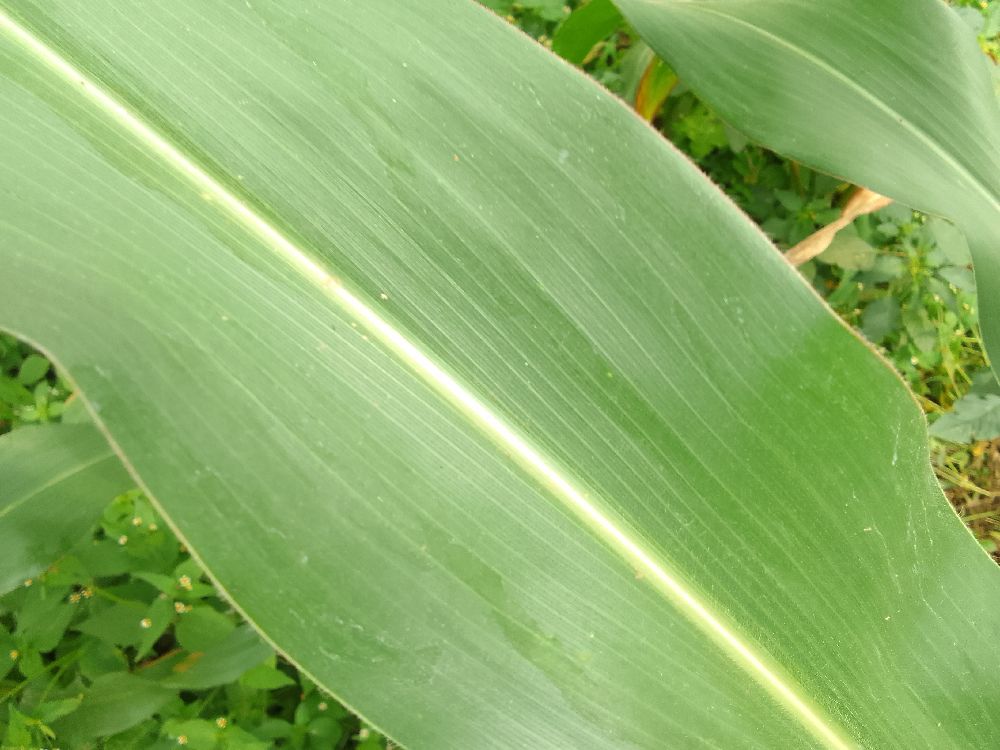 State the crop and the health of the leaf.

maize, healthy
